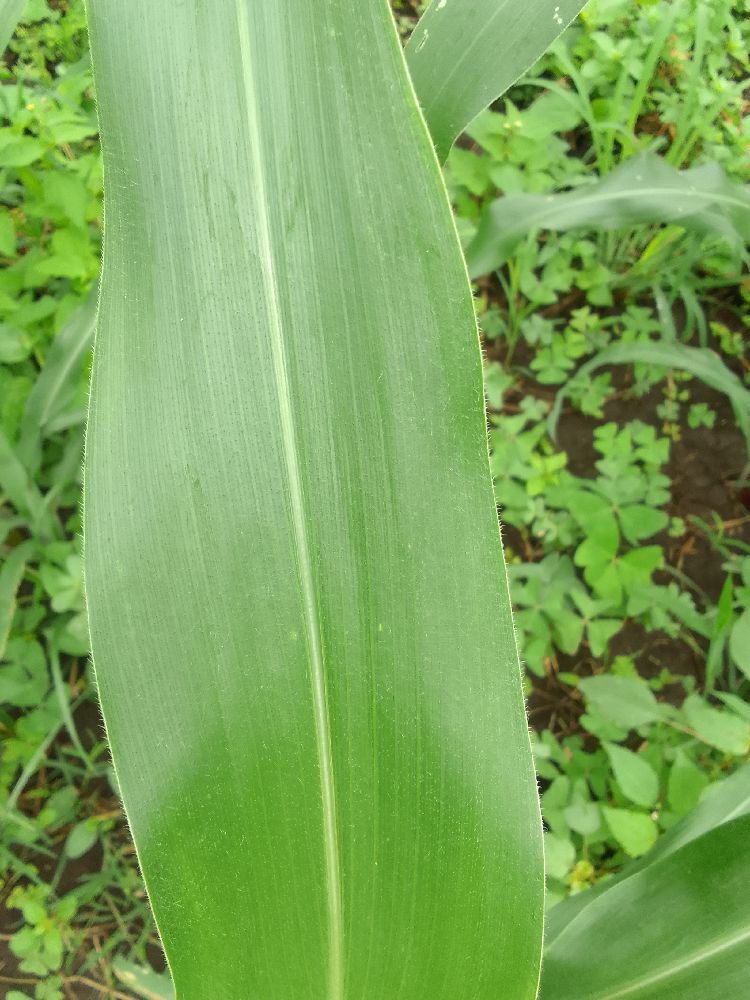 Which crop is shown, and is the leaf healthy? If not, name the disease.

maize, healthy
